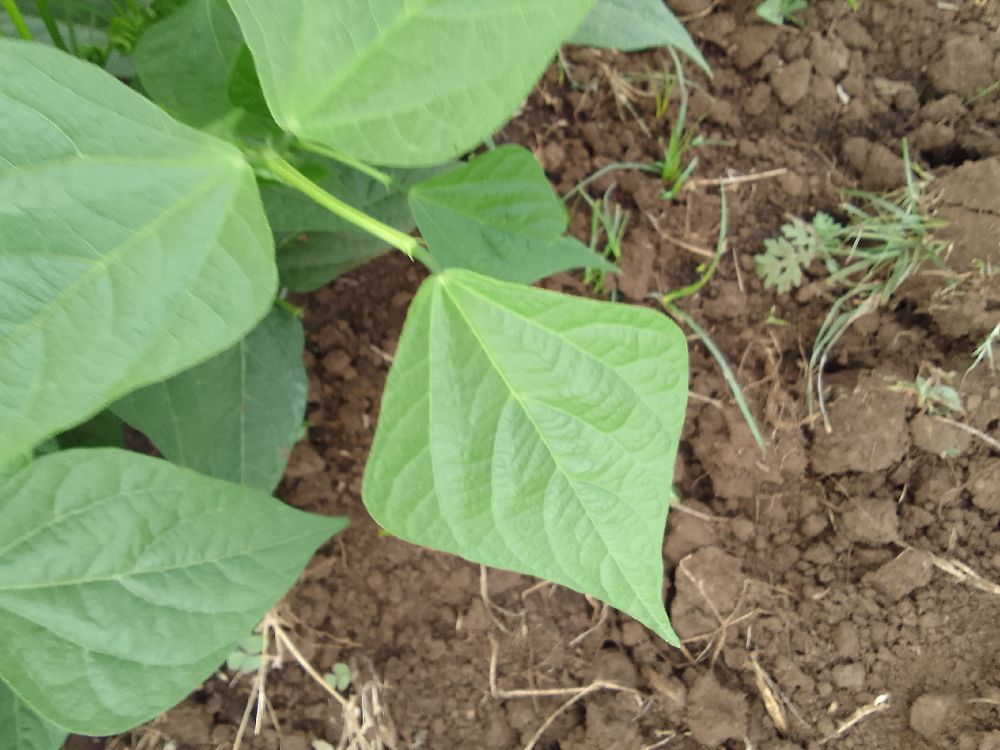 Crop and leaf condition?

common bean, healthy
